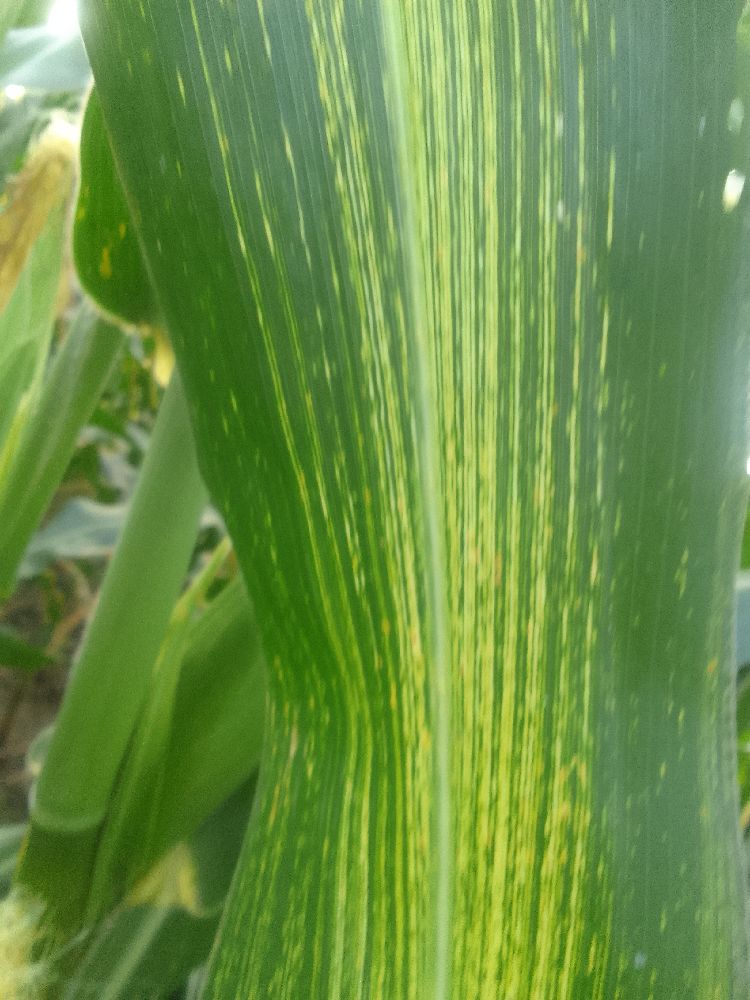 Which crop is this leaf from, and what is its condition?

maize, maize streak virus
